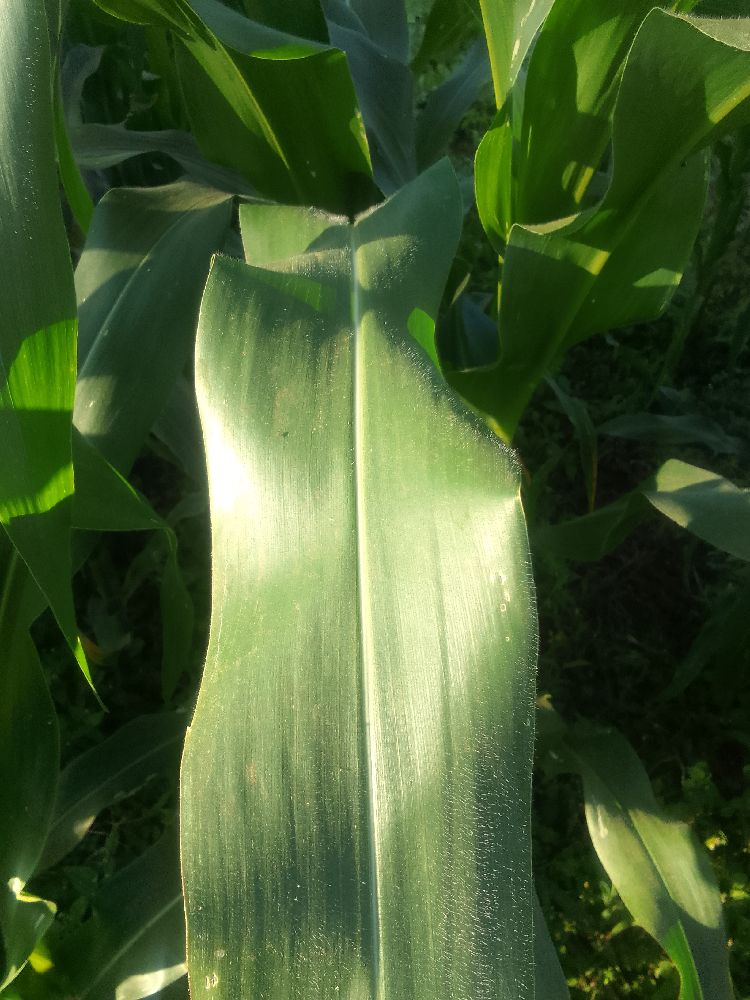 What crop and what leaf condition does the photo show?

maize, healthy
